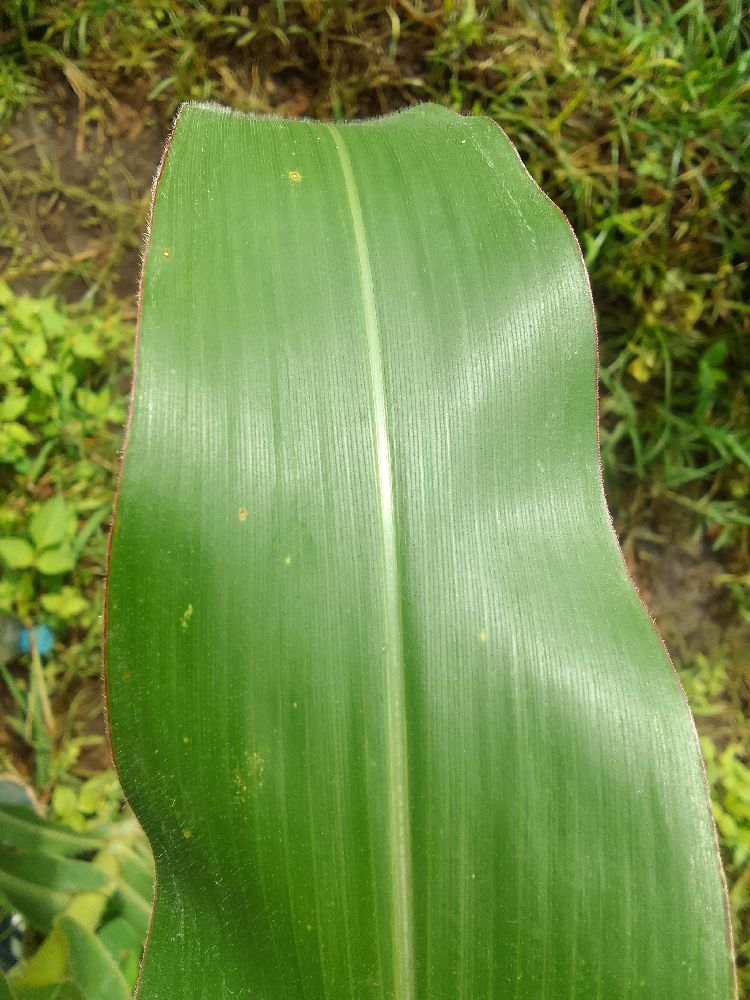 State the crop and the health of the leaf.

maize, healthy
